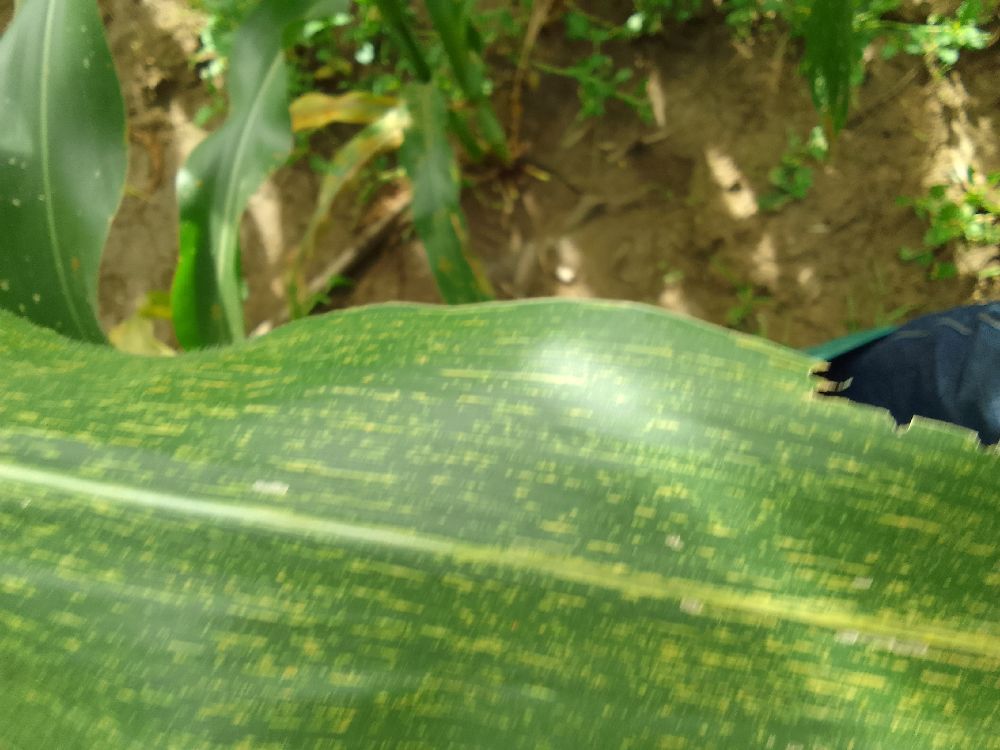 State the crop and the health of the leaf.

maize, maize streak virus
